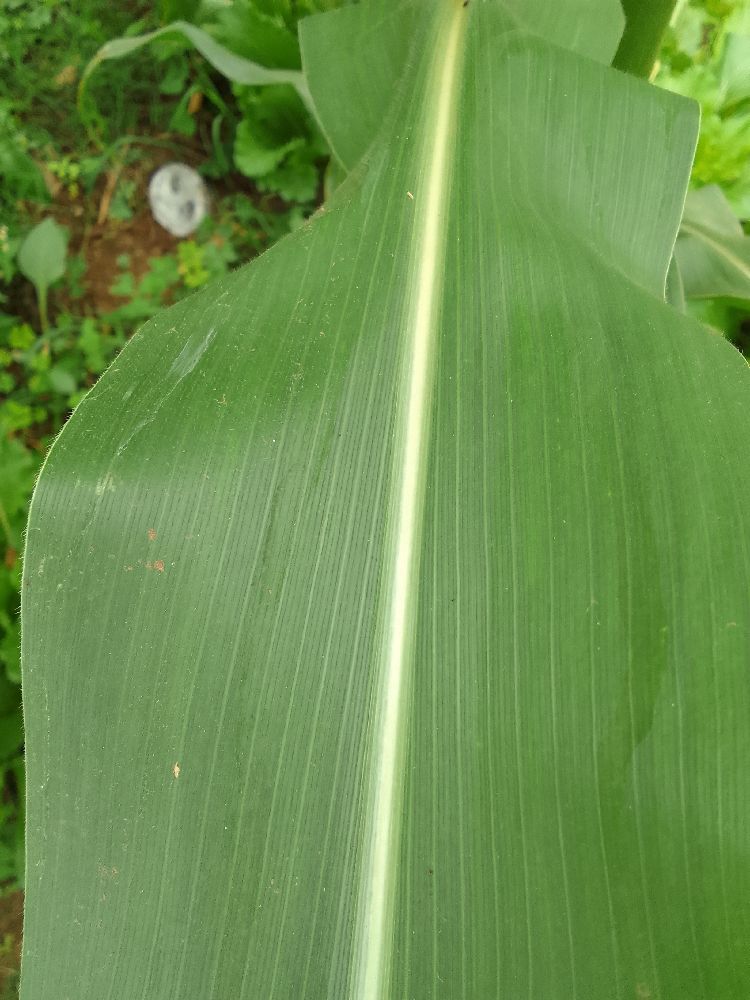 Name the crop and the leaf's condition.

maize, healthy
